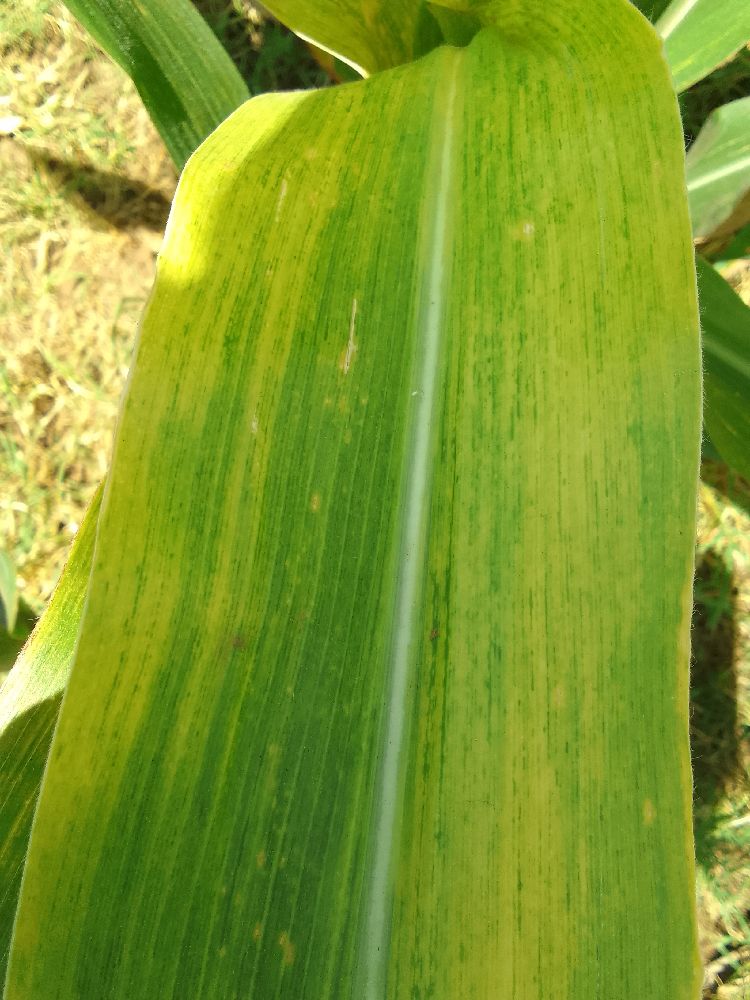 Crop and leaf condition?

maize, maize lethal necrosis
